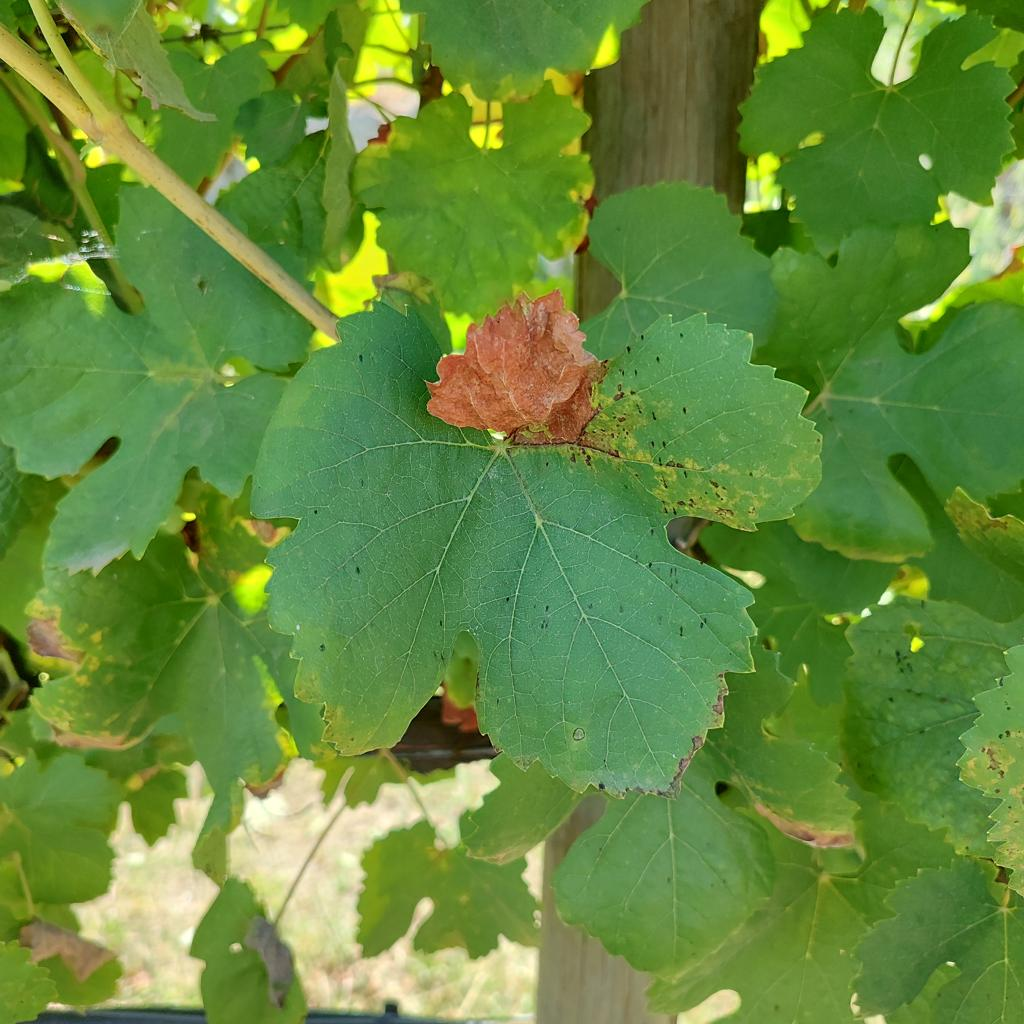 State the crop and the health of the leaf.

grapevine, downy mildew
